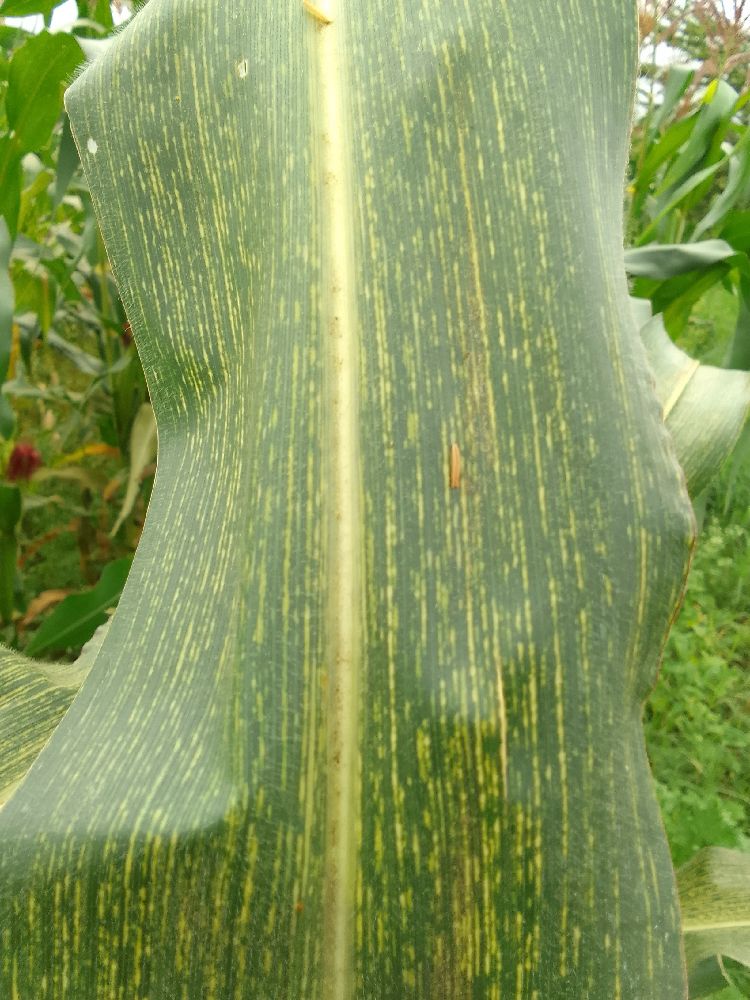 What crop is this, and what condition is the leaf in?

maize, maize streak virus
